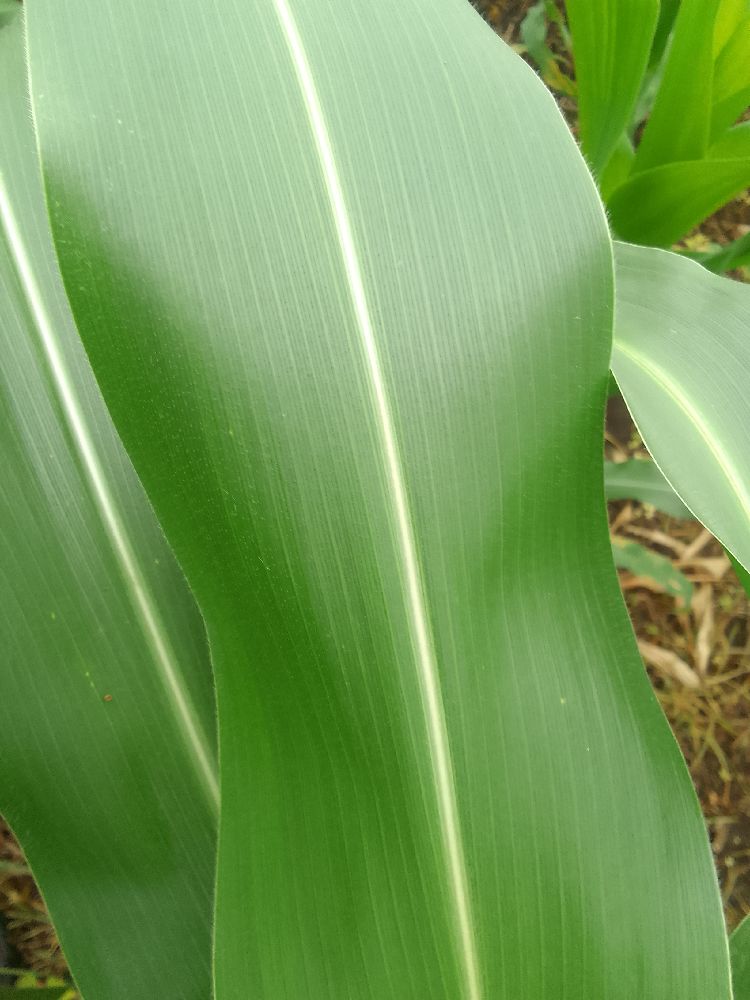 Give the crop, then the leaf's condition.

maize, healthy
